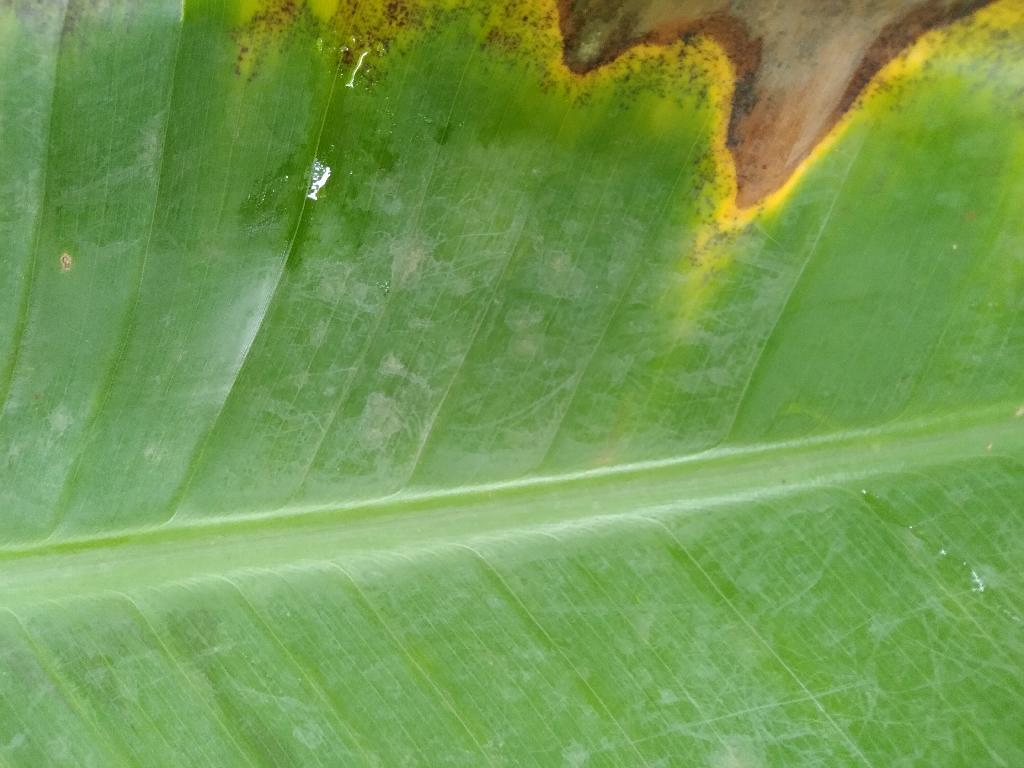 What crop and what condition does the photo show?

banana, black sigatoka
